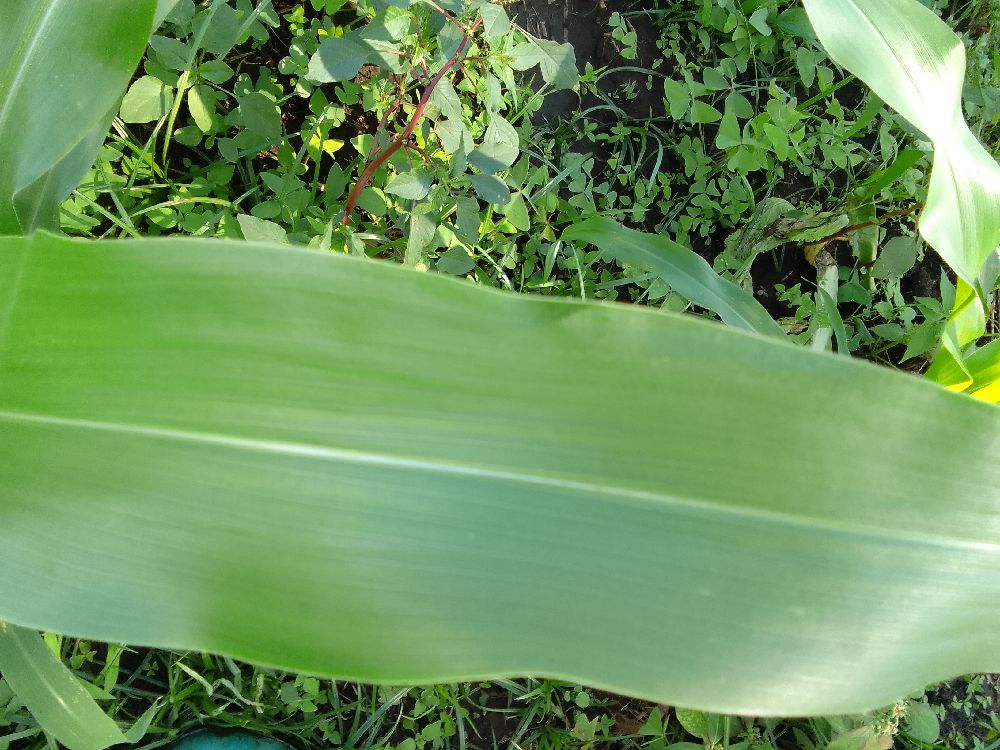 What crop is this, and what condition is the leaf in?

maize, healthy
